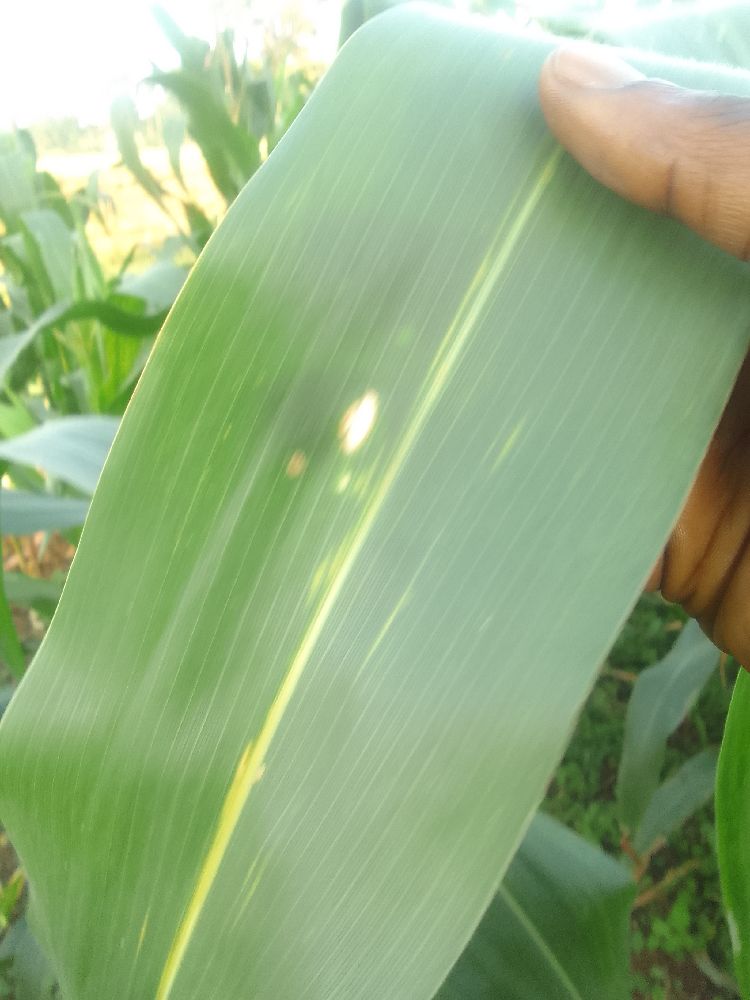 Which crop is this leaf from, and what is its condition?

maize, healthy
